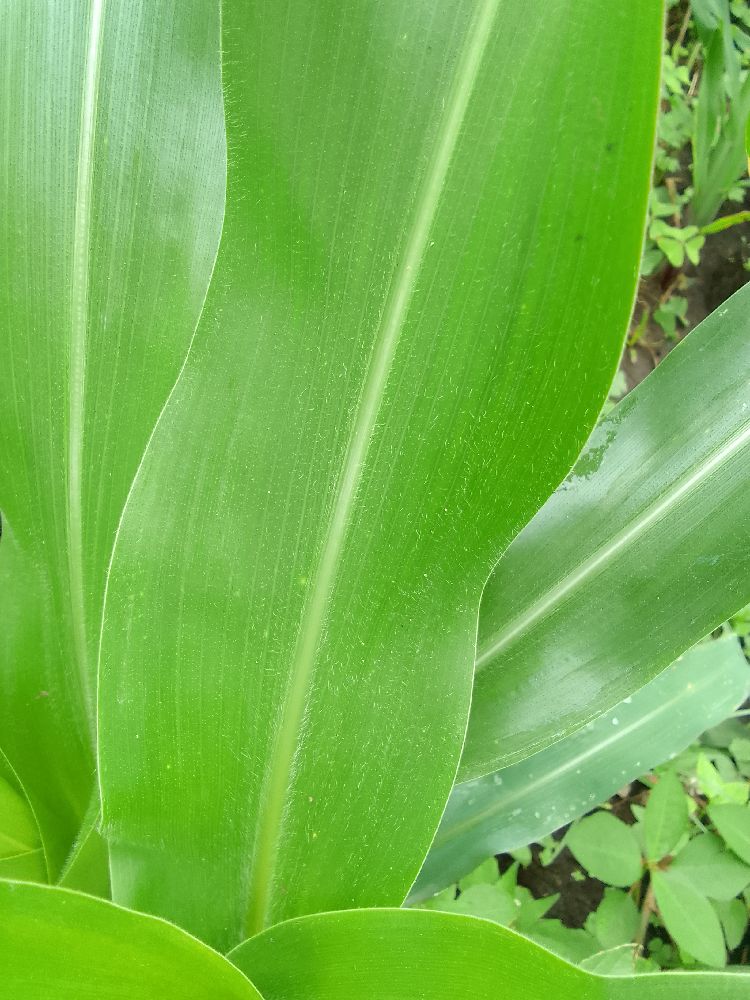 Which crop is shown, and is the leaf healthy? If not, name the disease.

maize, healthy
